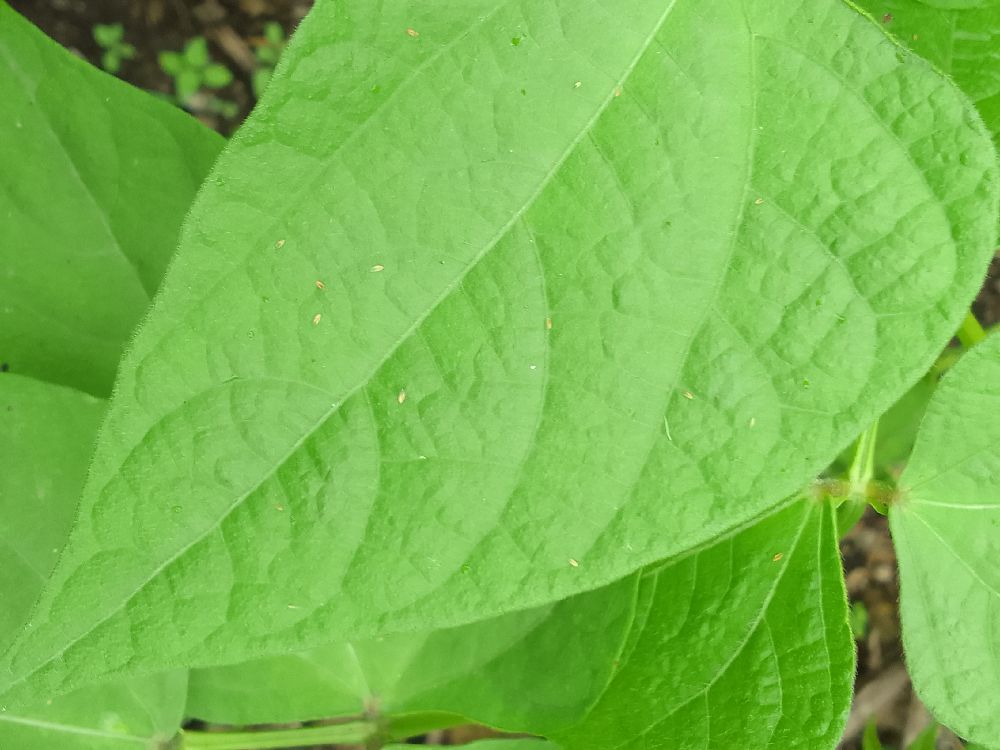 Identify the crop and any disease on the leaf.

common bean, healthy
